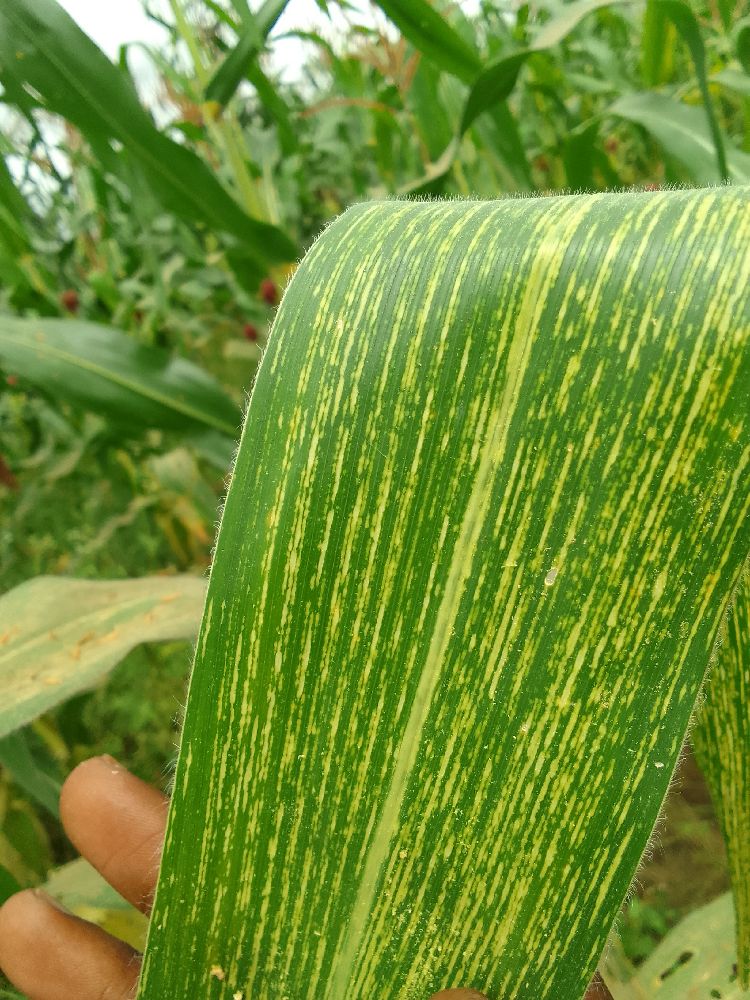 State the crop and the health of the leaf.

maize, maize streak virus
